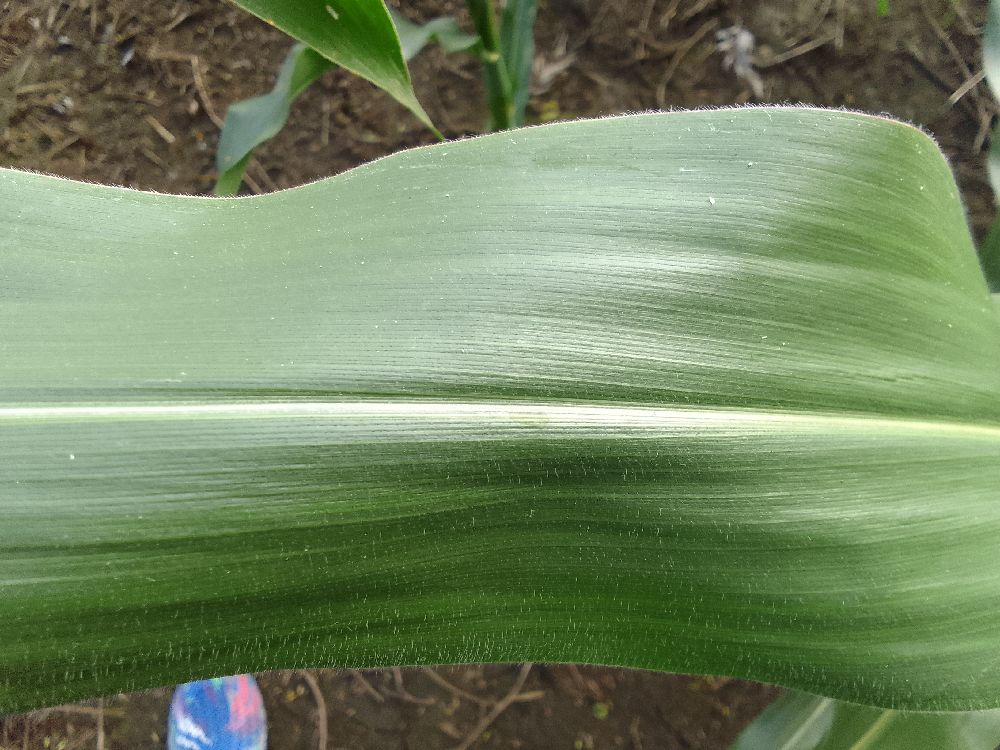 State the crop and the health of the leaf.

maize, healthy
